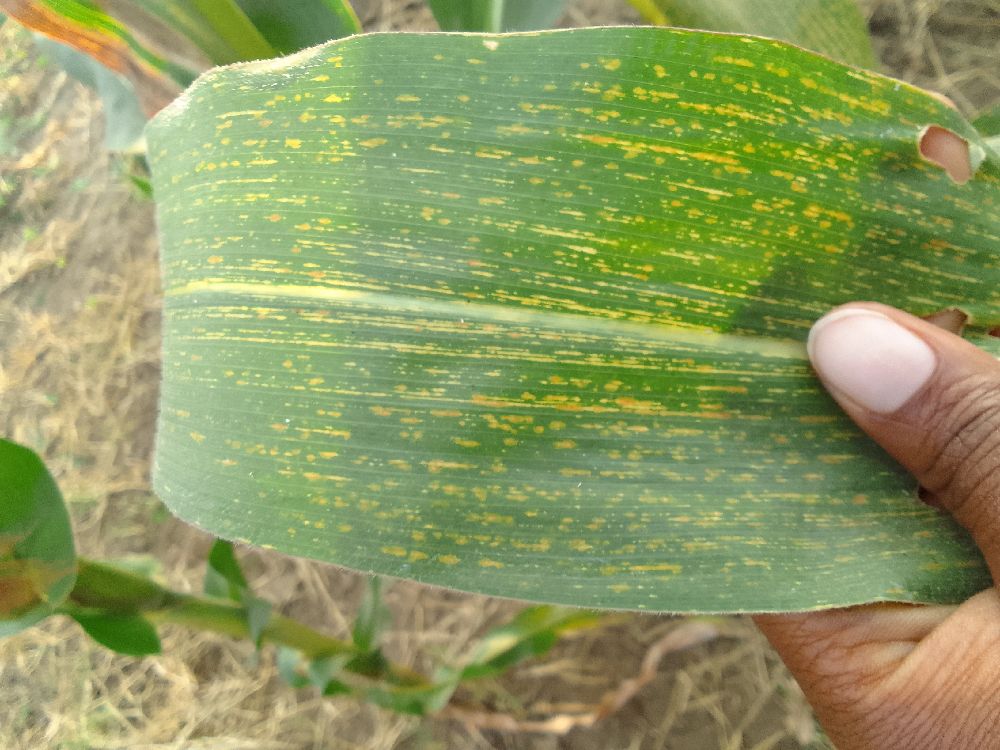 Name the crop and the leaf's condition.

maize, maize streak virus
